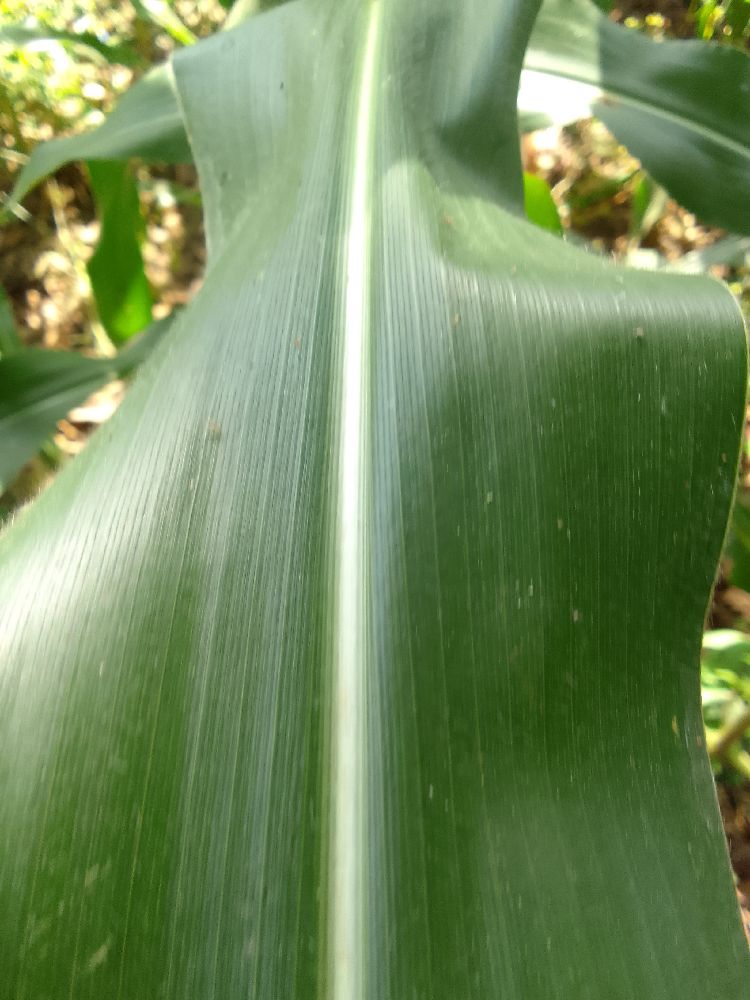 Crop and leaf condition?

maize, healthy
